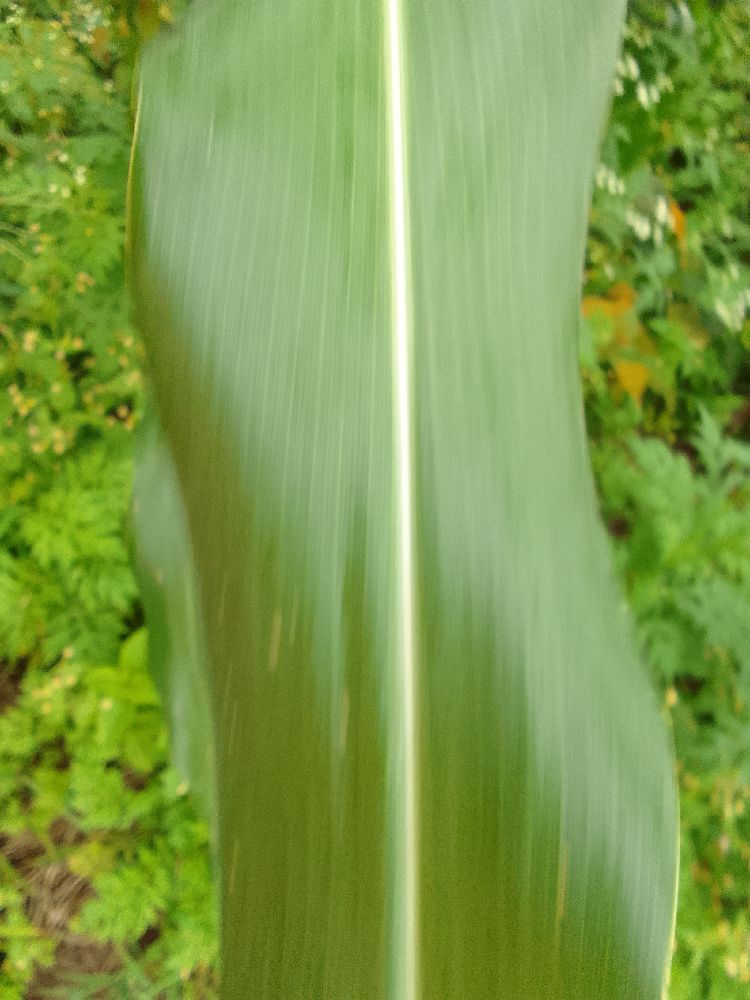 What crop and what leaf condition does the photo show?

maize, healthy
